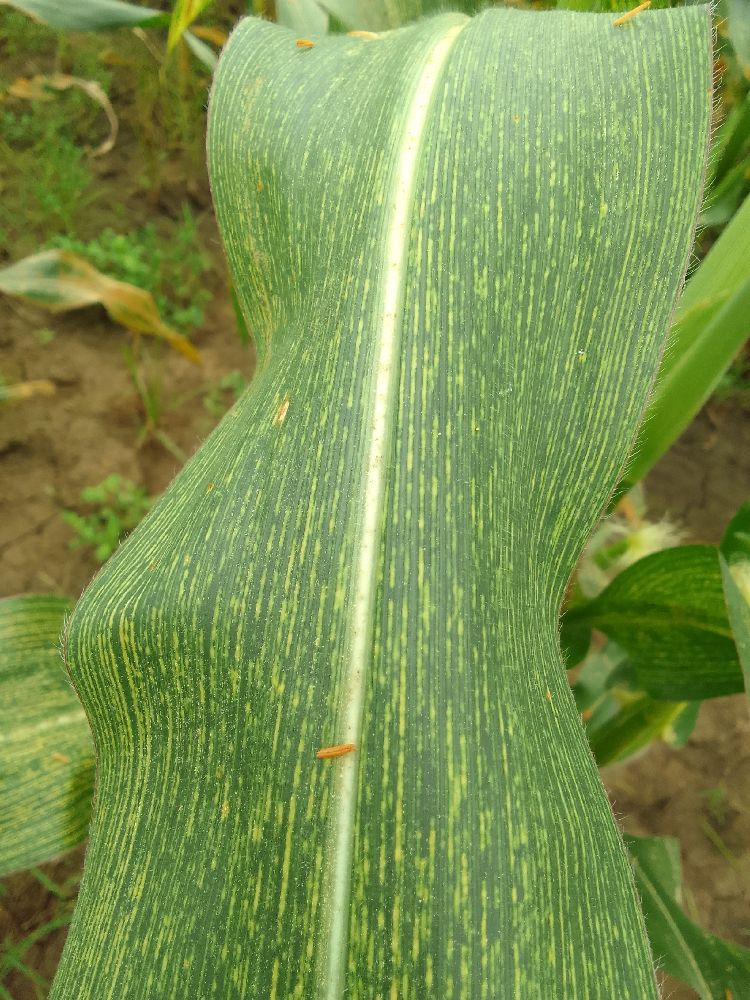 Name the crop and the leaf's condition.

maize, maize streak virus
